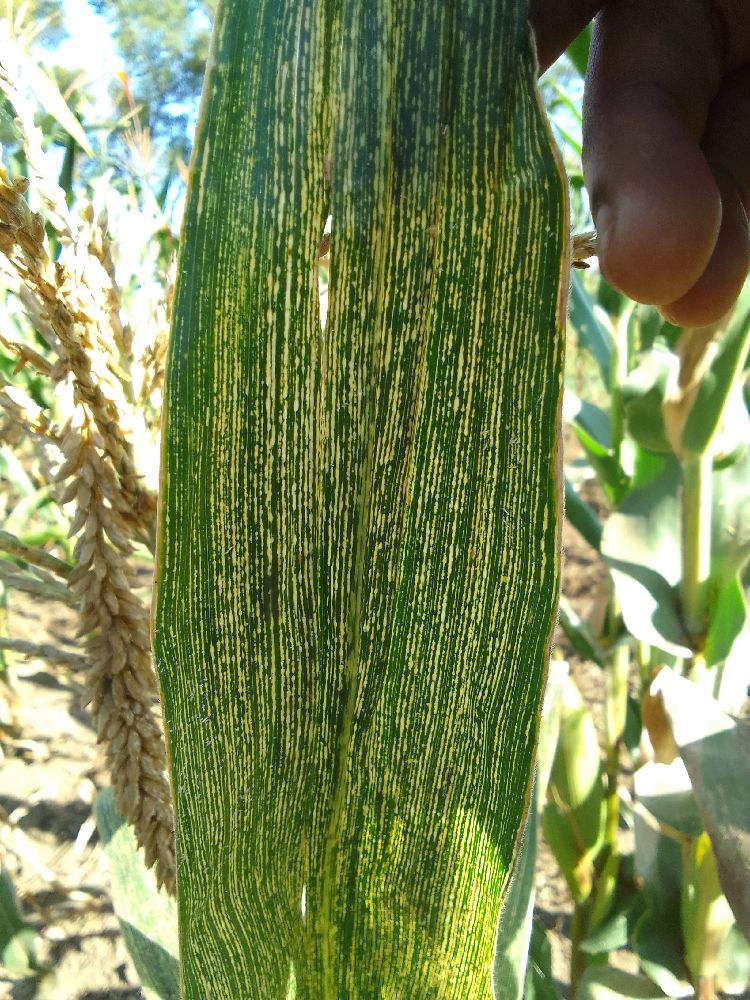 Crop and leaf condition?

maize, maize streak virus
